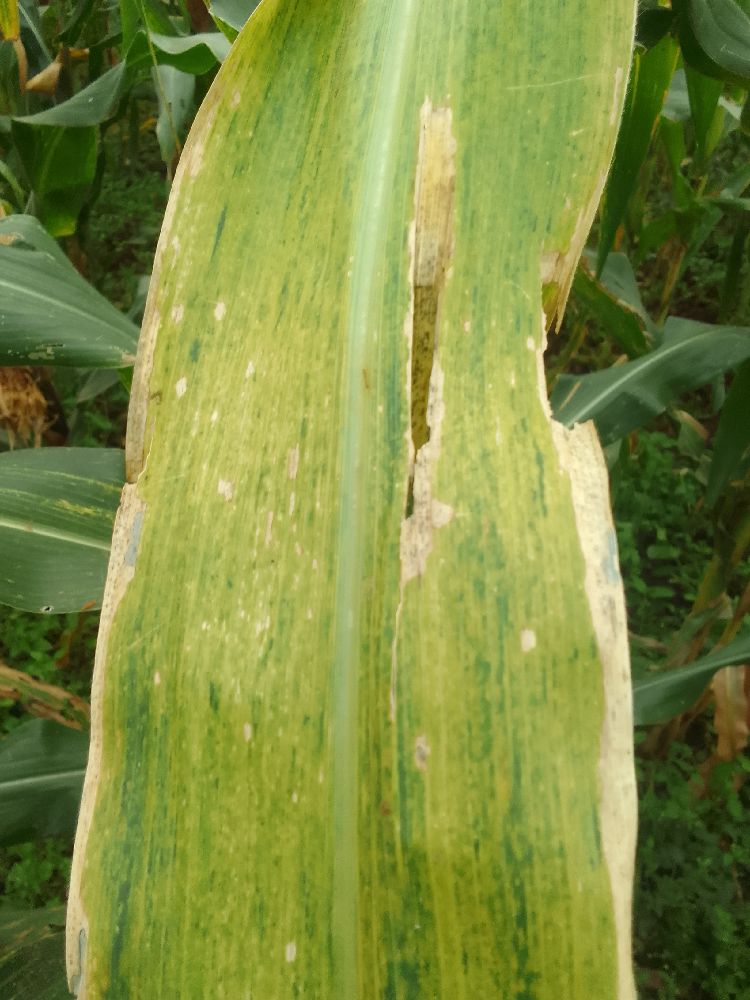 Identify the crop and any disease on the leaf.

maize, maize lethal necrosis
